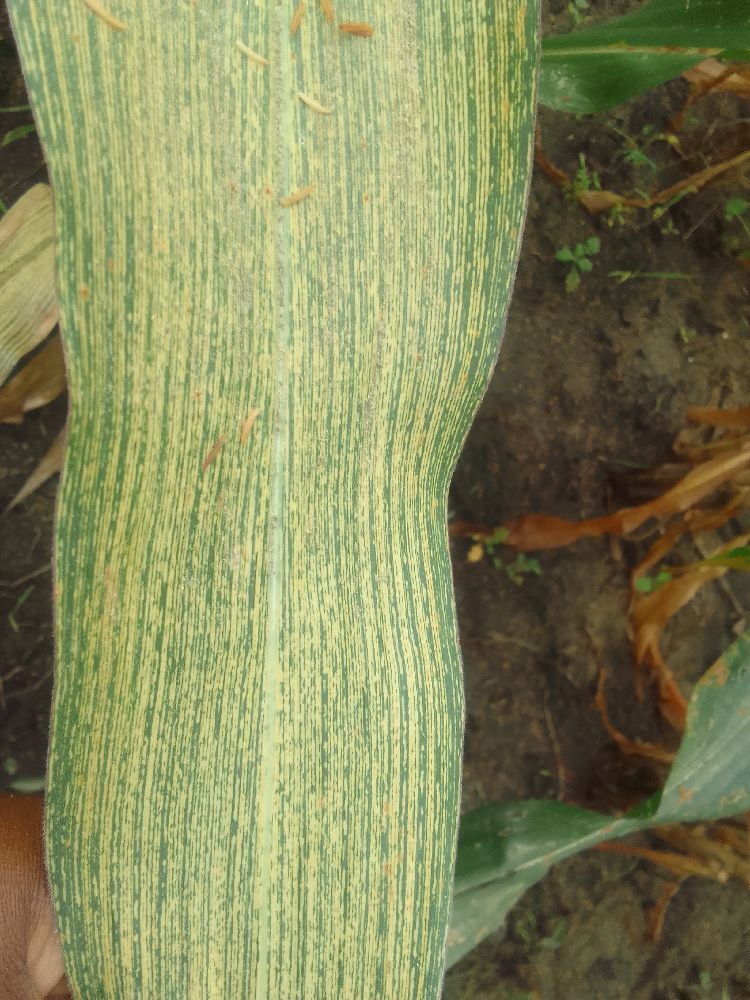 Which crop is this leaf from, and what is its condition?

maize, maize streak virus
